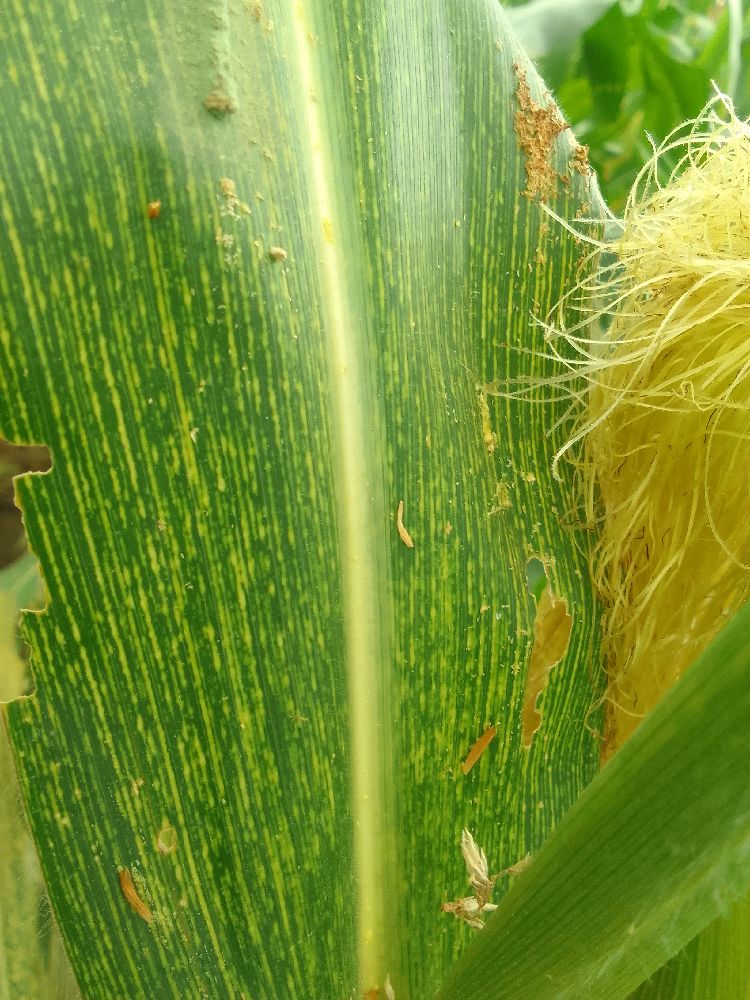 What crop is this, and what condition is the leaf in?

maize, maize streak virus
